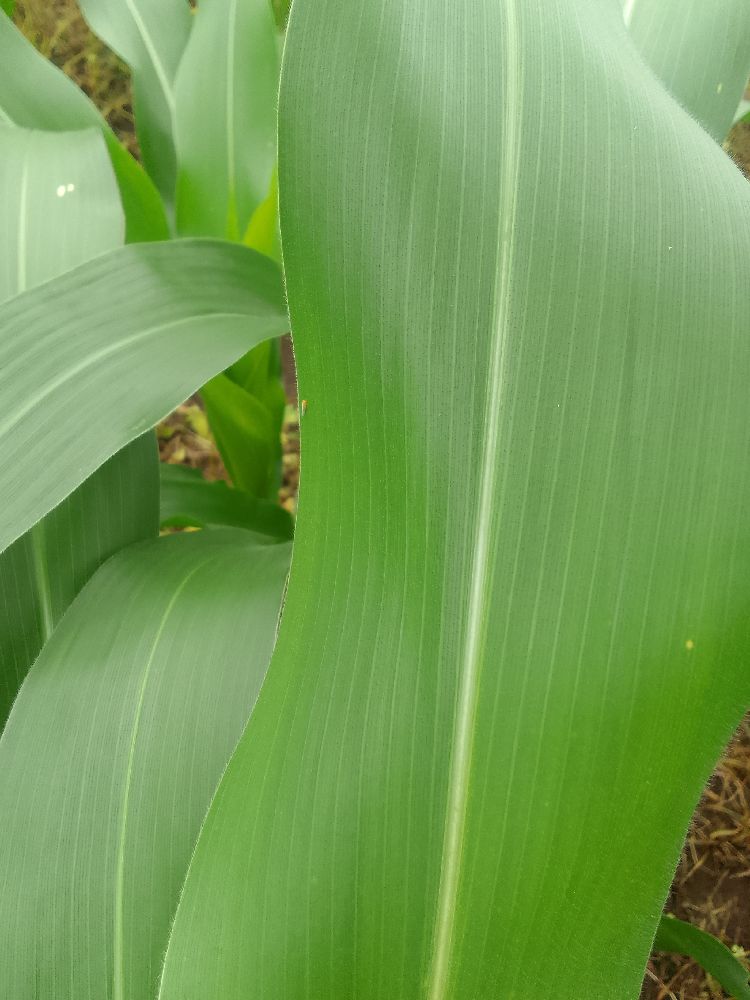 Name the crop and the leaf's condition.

maize, healthy
